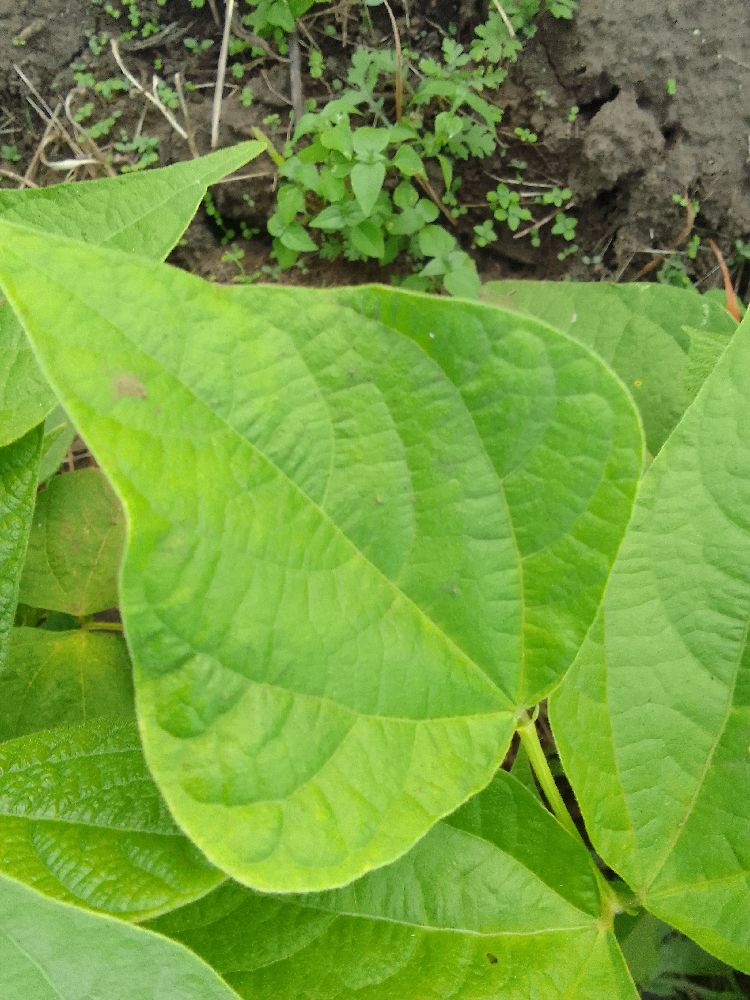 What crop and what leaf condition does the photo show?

common bean, healthy
